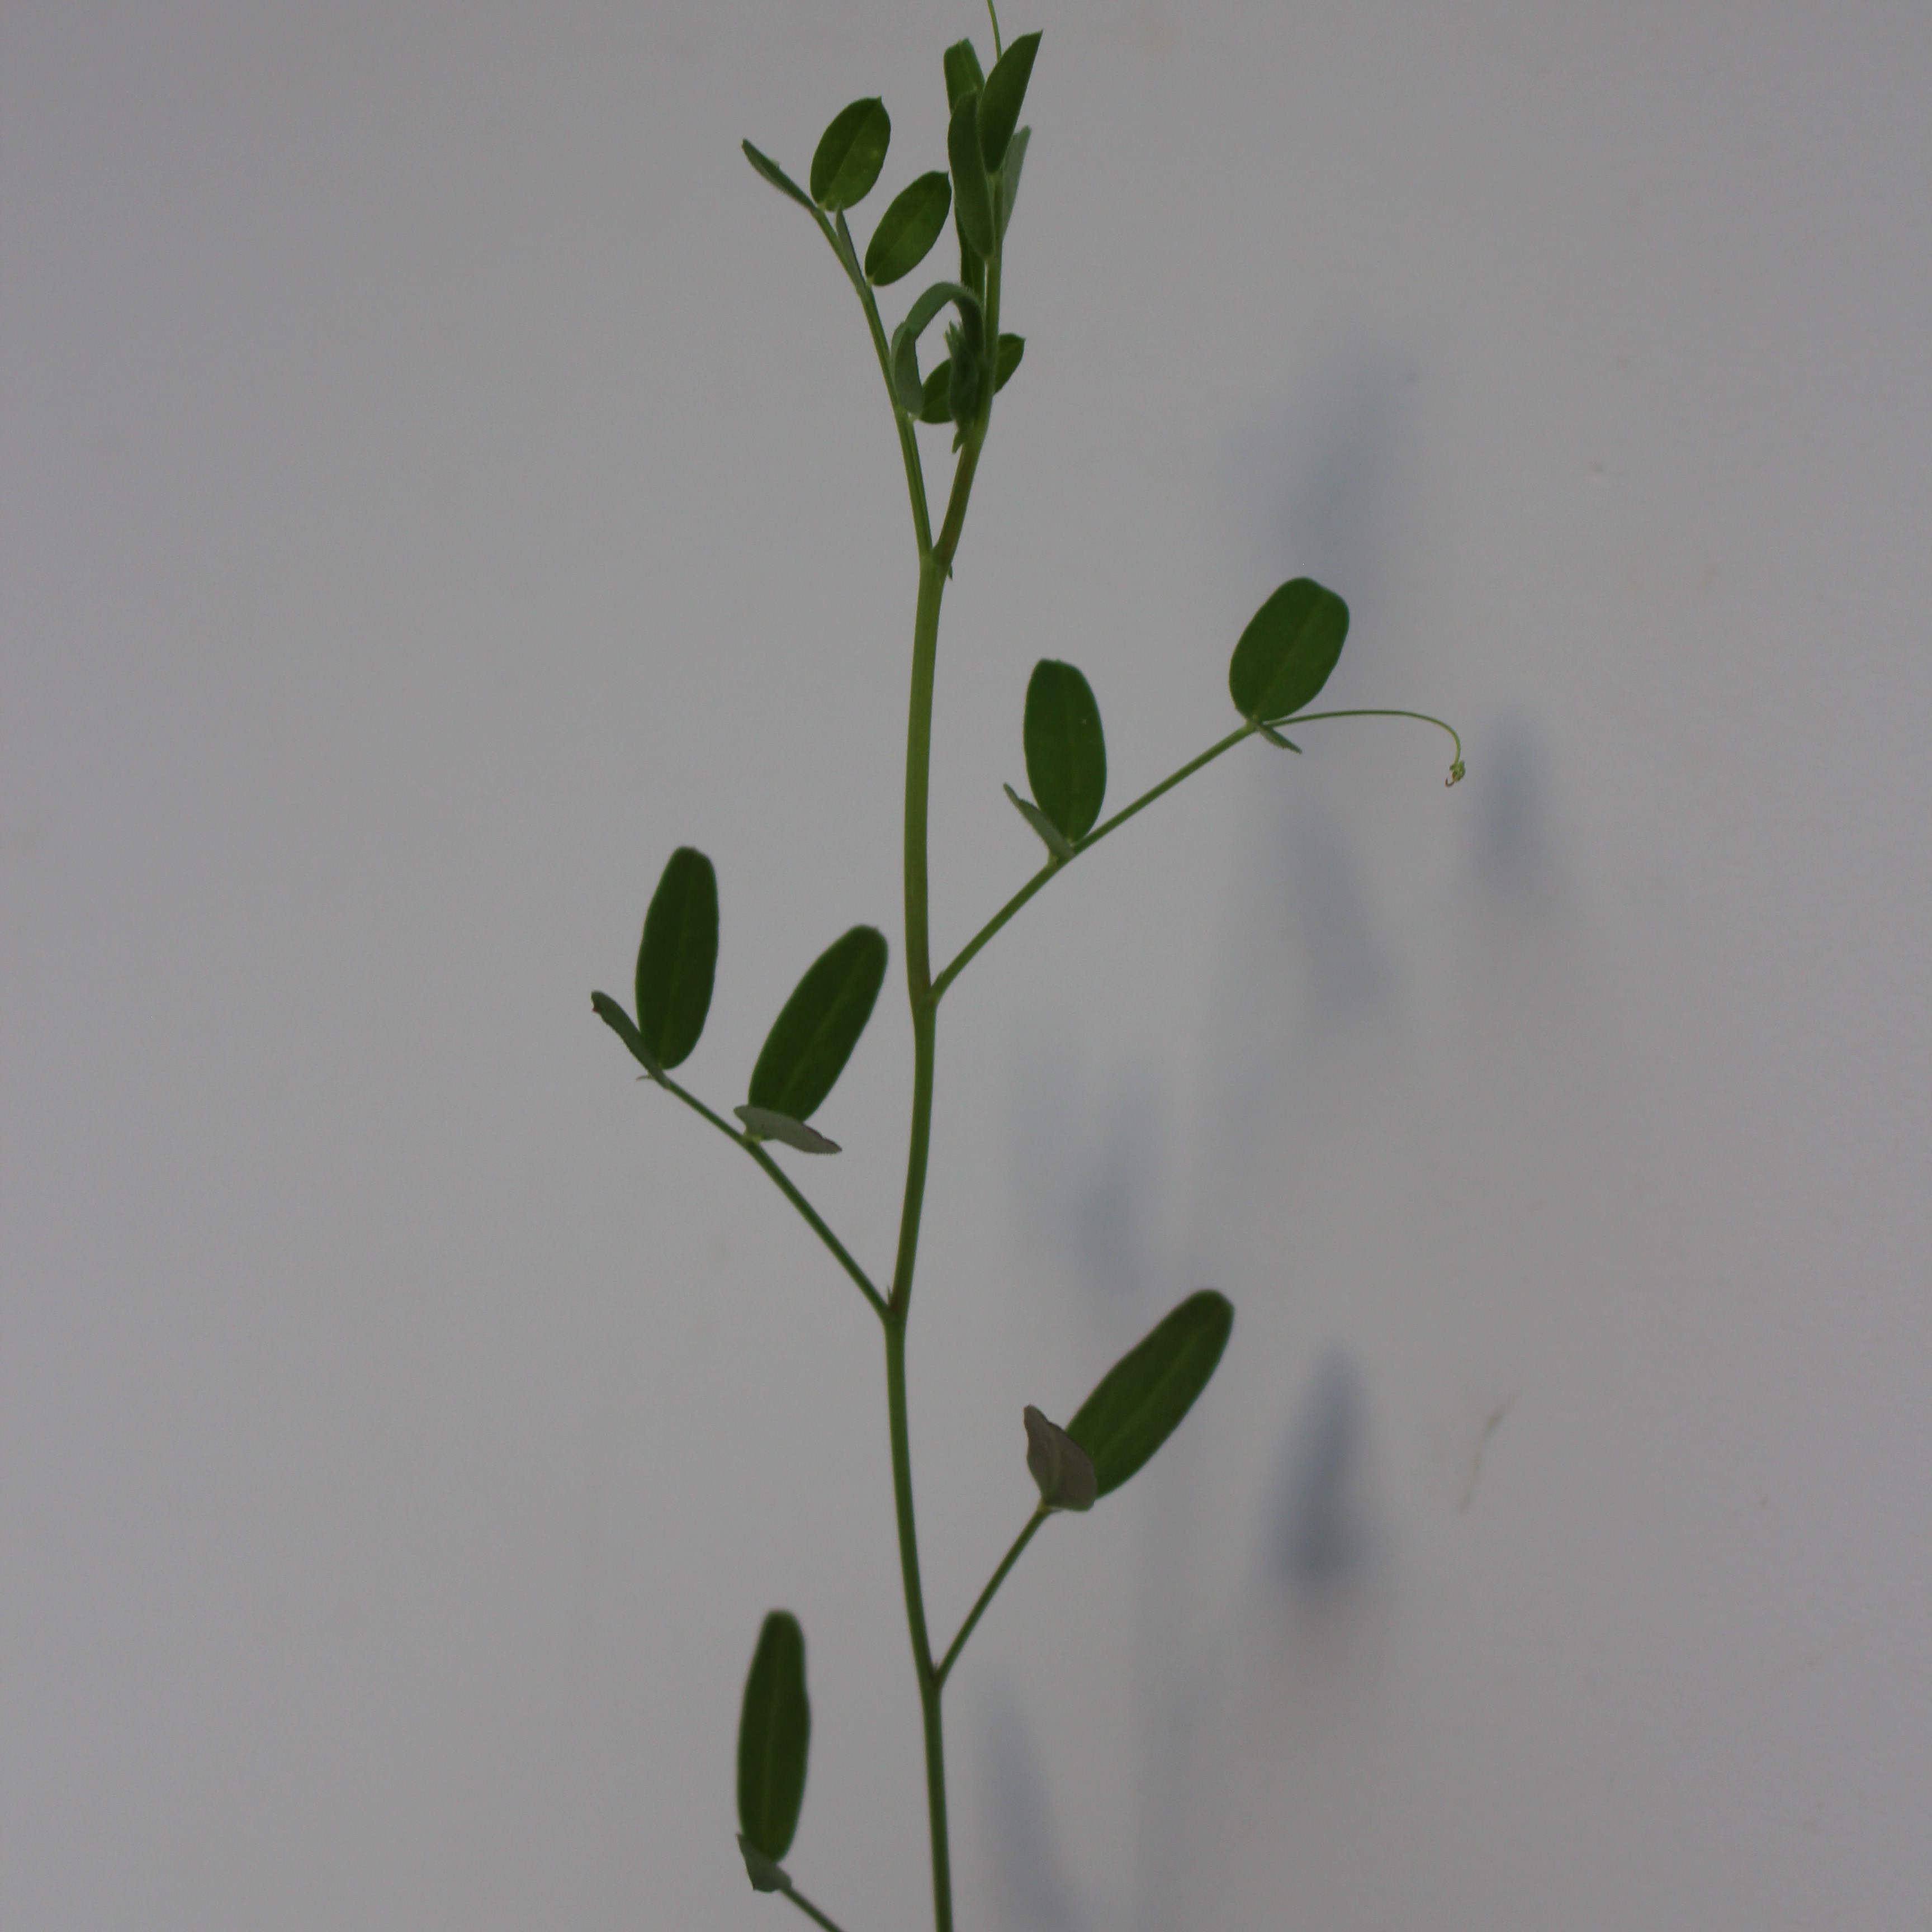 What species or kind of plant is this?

Vicia sativa
